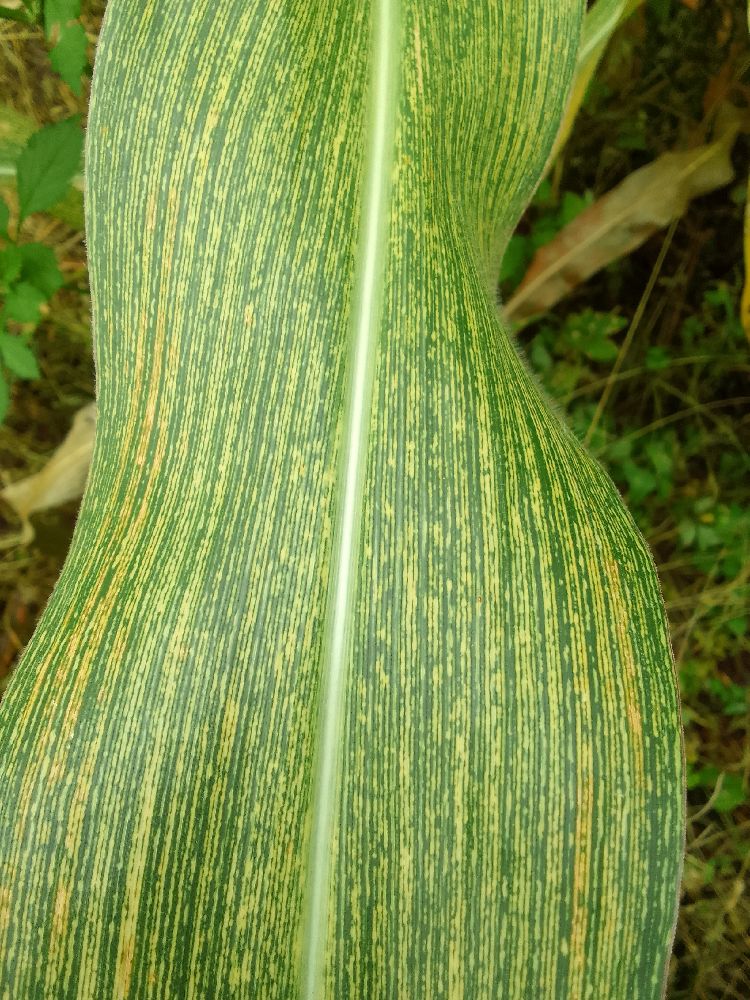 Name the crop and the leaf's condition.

maize, maize streak virus
